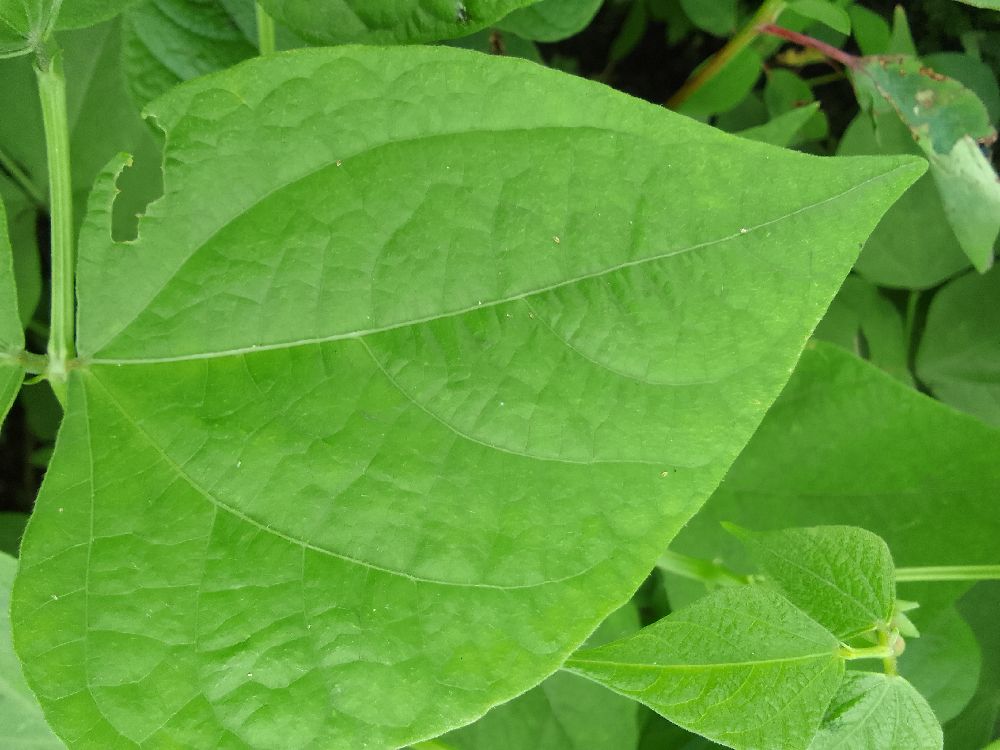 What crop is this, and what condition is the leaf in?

common bean, healthy
